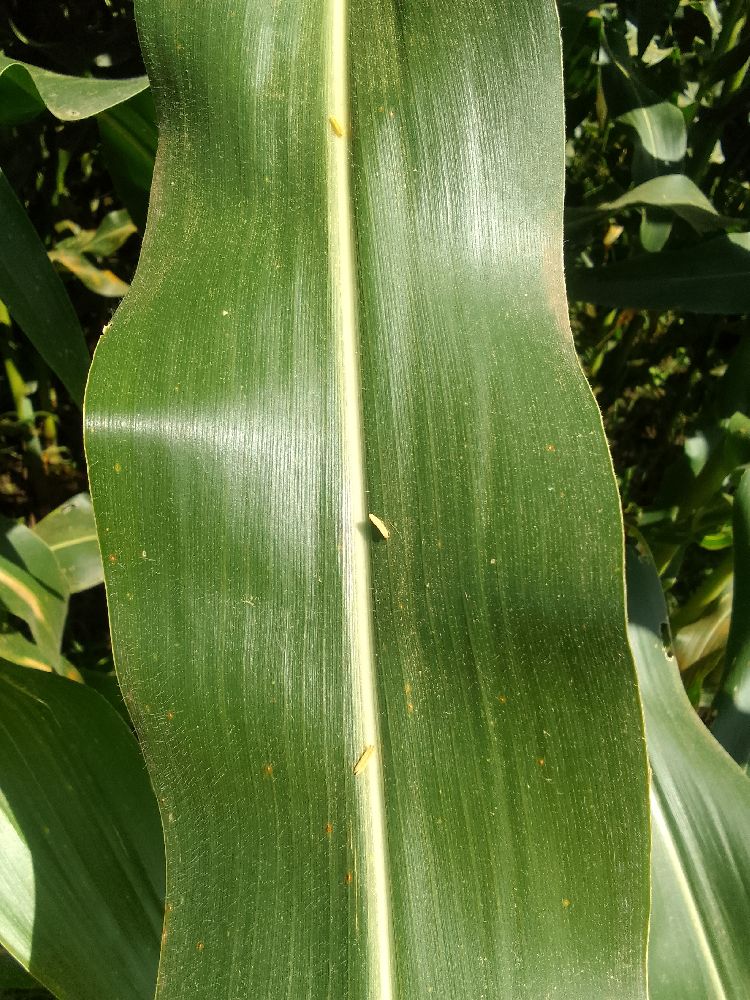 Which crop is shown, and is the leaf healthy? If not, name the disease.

maize, healthy
